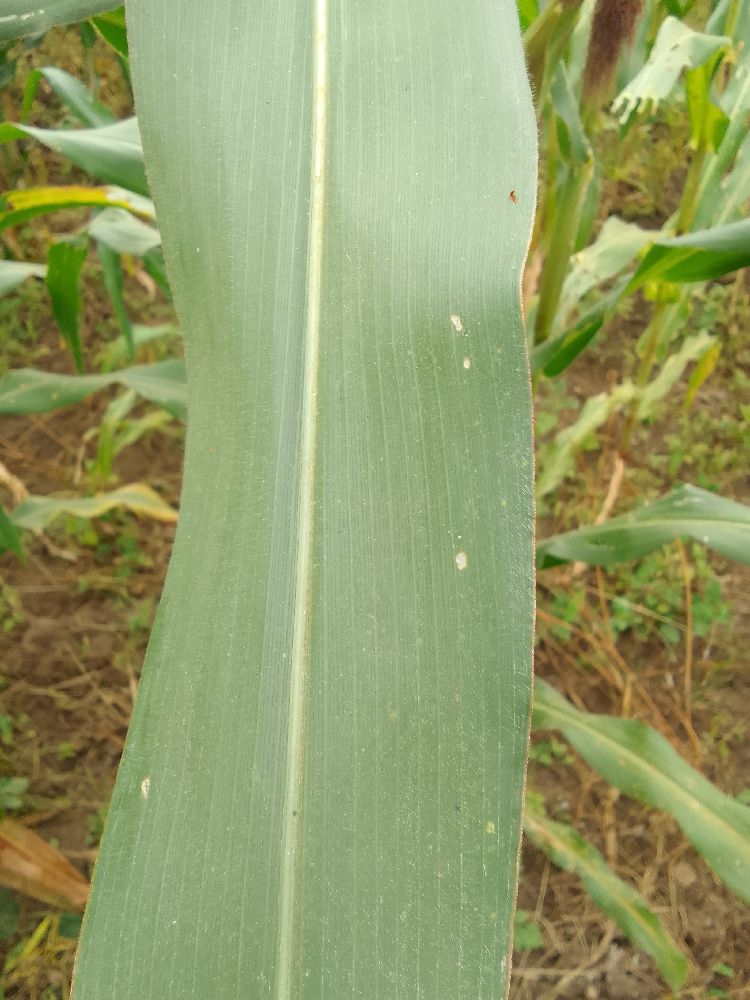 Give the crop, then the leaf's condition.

maize, healthy
